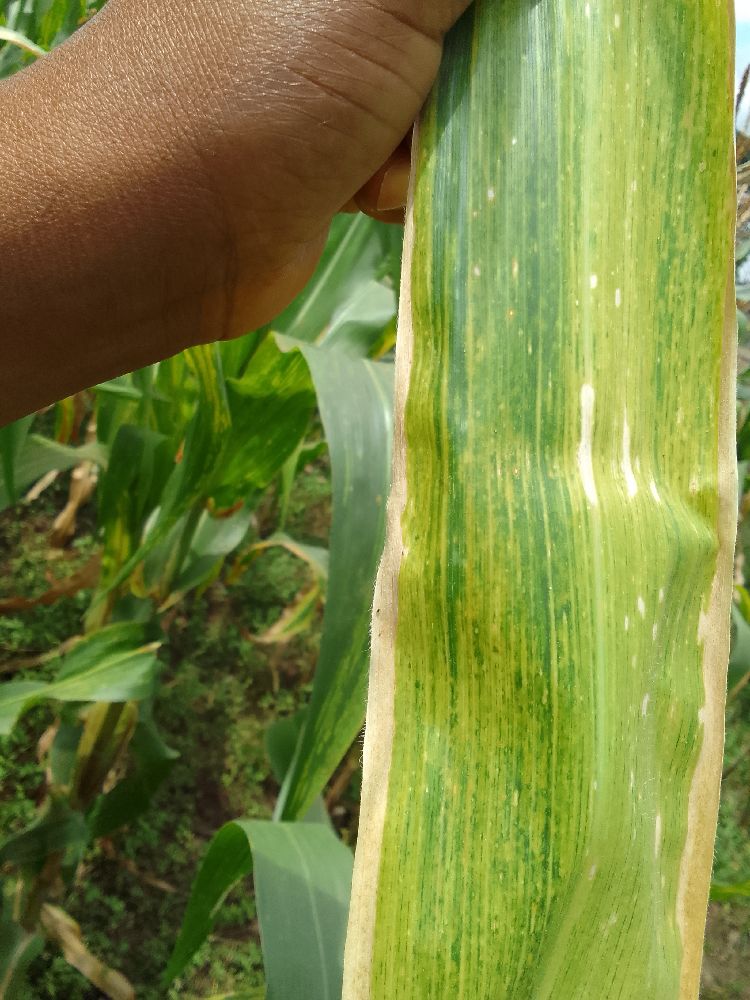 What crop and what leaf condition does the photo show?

maize, maize lethal necrosis
